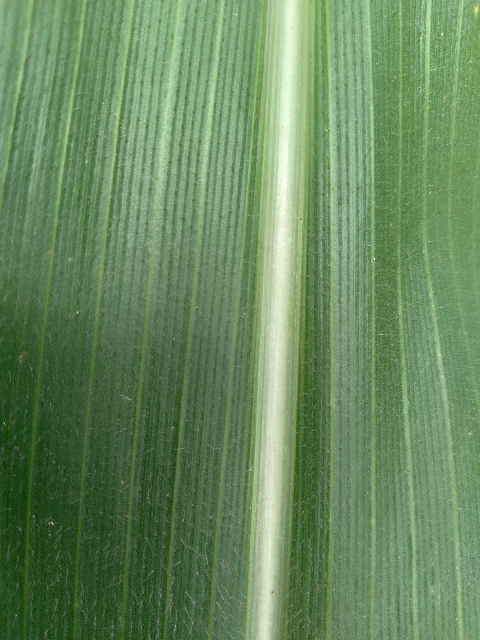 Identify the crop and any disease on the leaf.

maize, healthy
